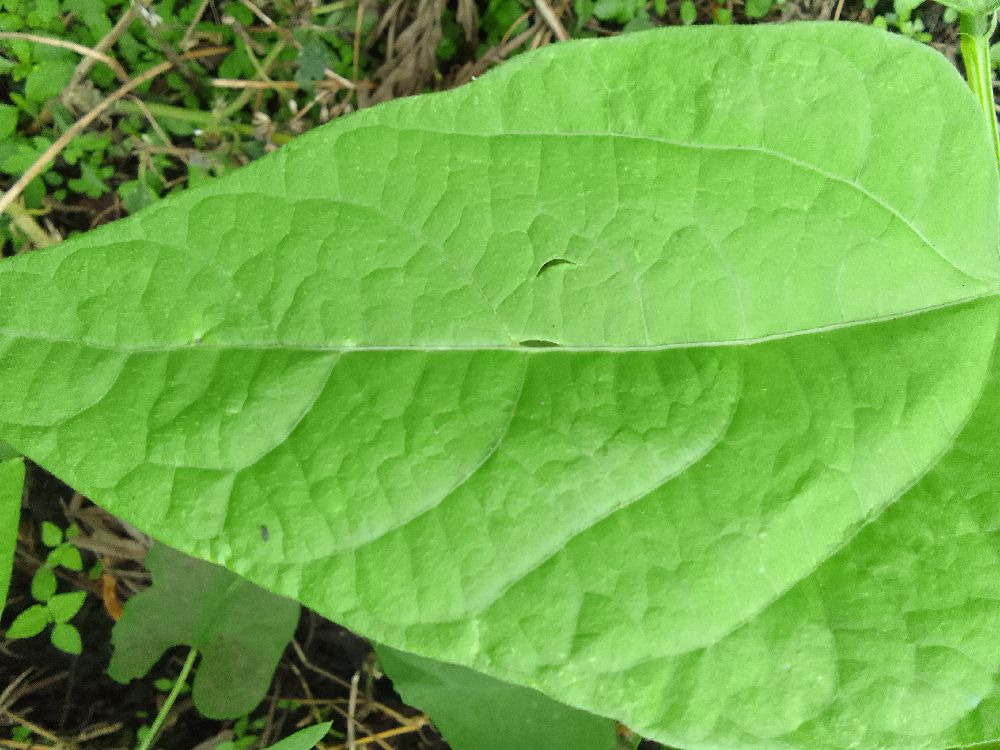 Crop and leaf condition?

common bean, healthy
